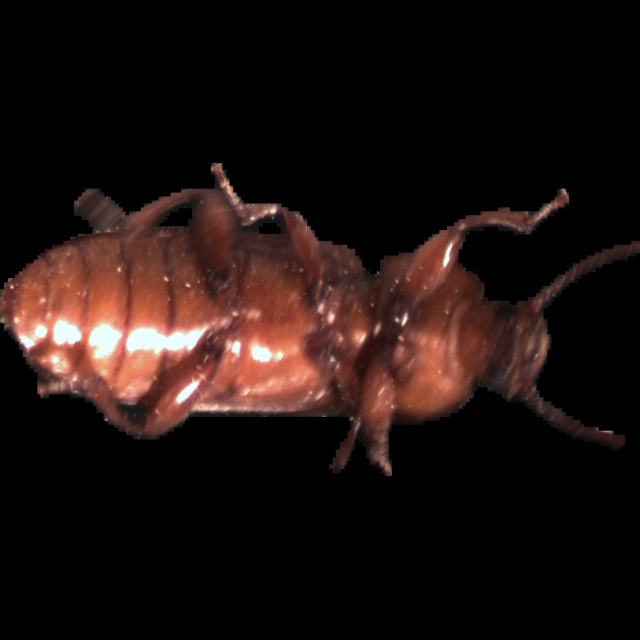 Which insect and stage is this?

mealworm beetle
